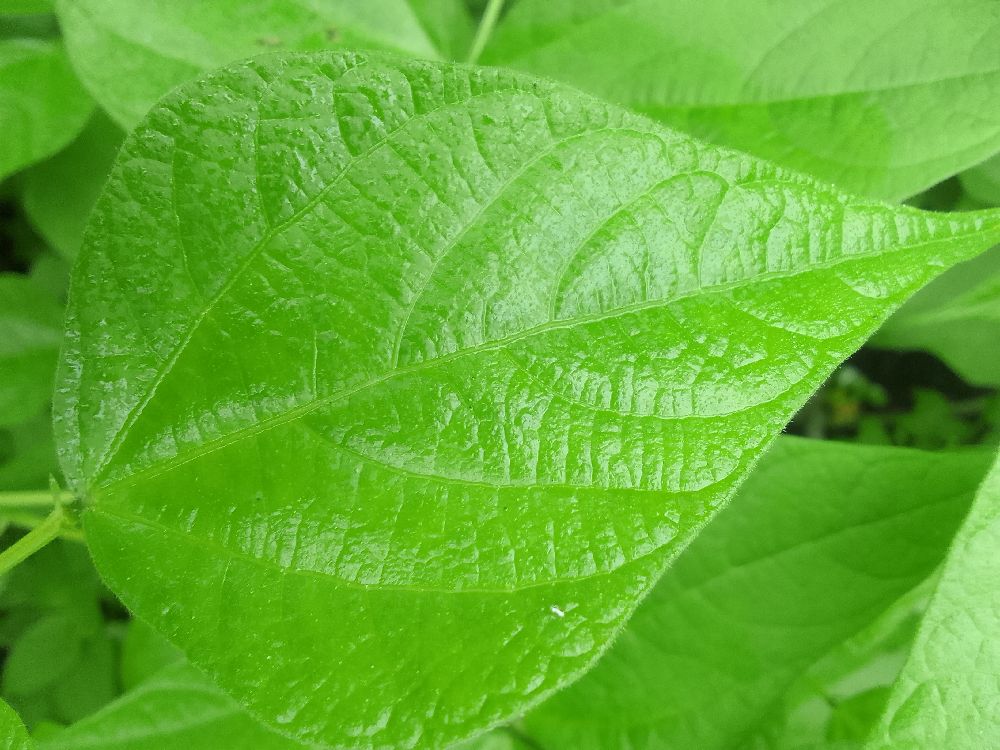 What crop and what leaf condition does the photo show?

common bean, healthy
